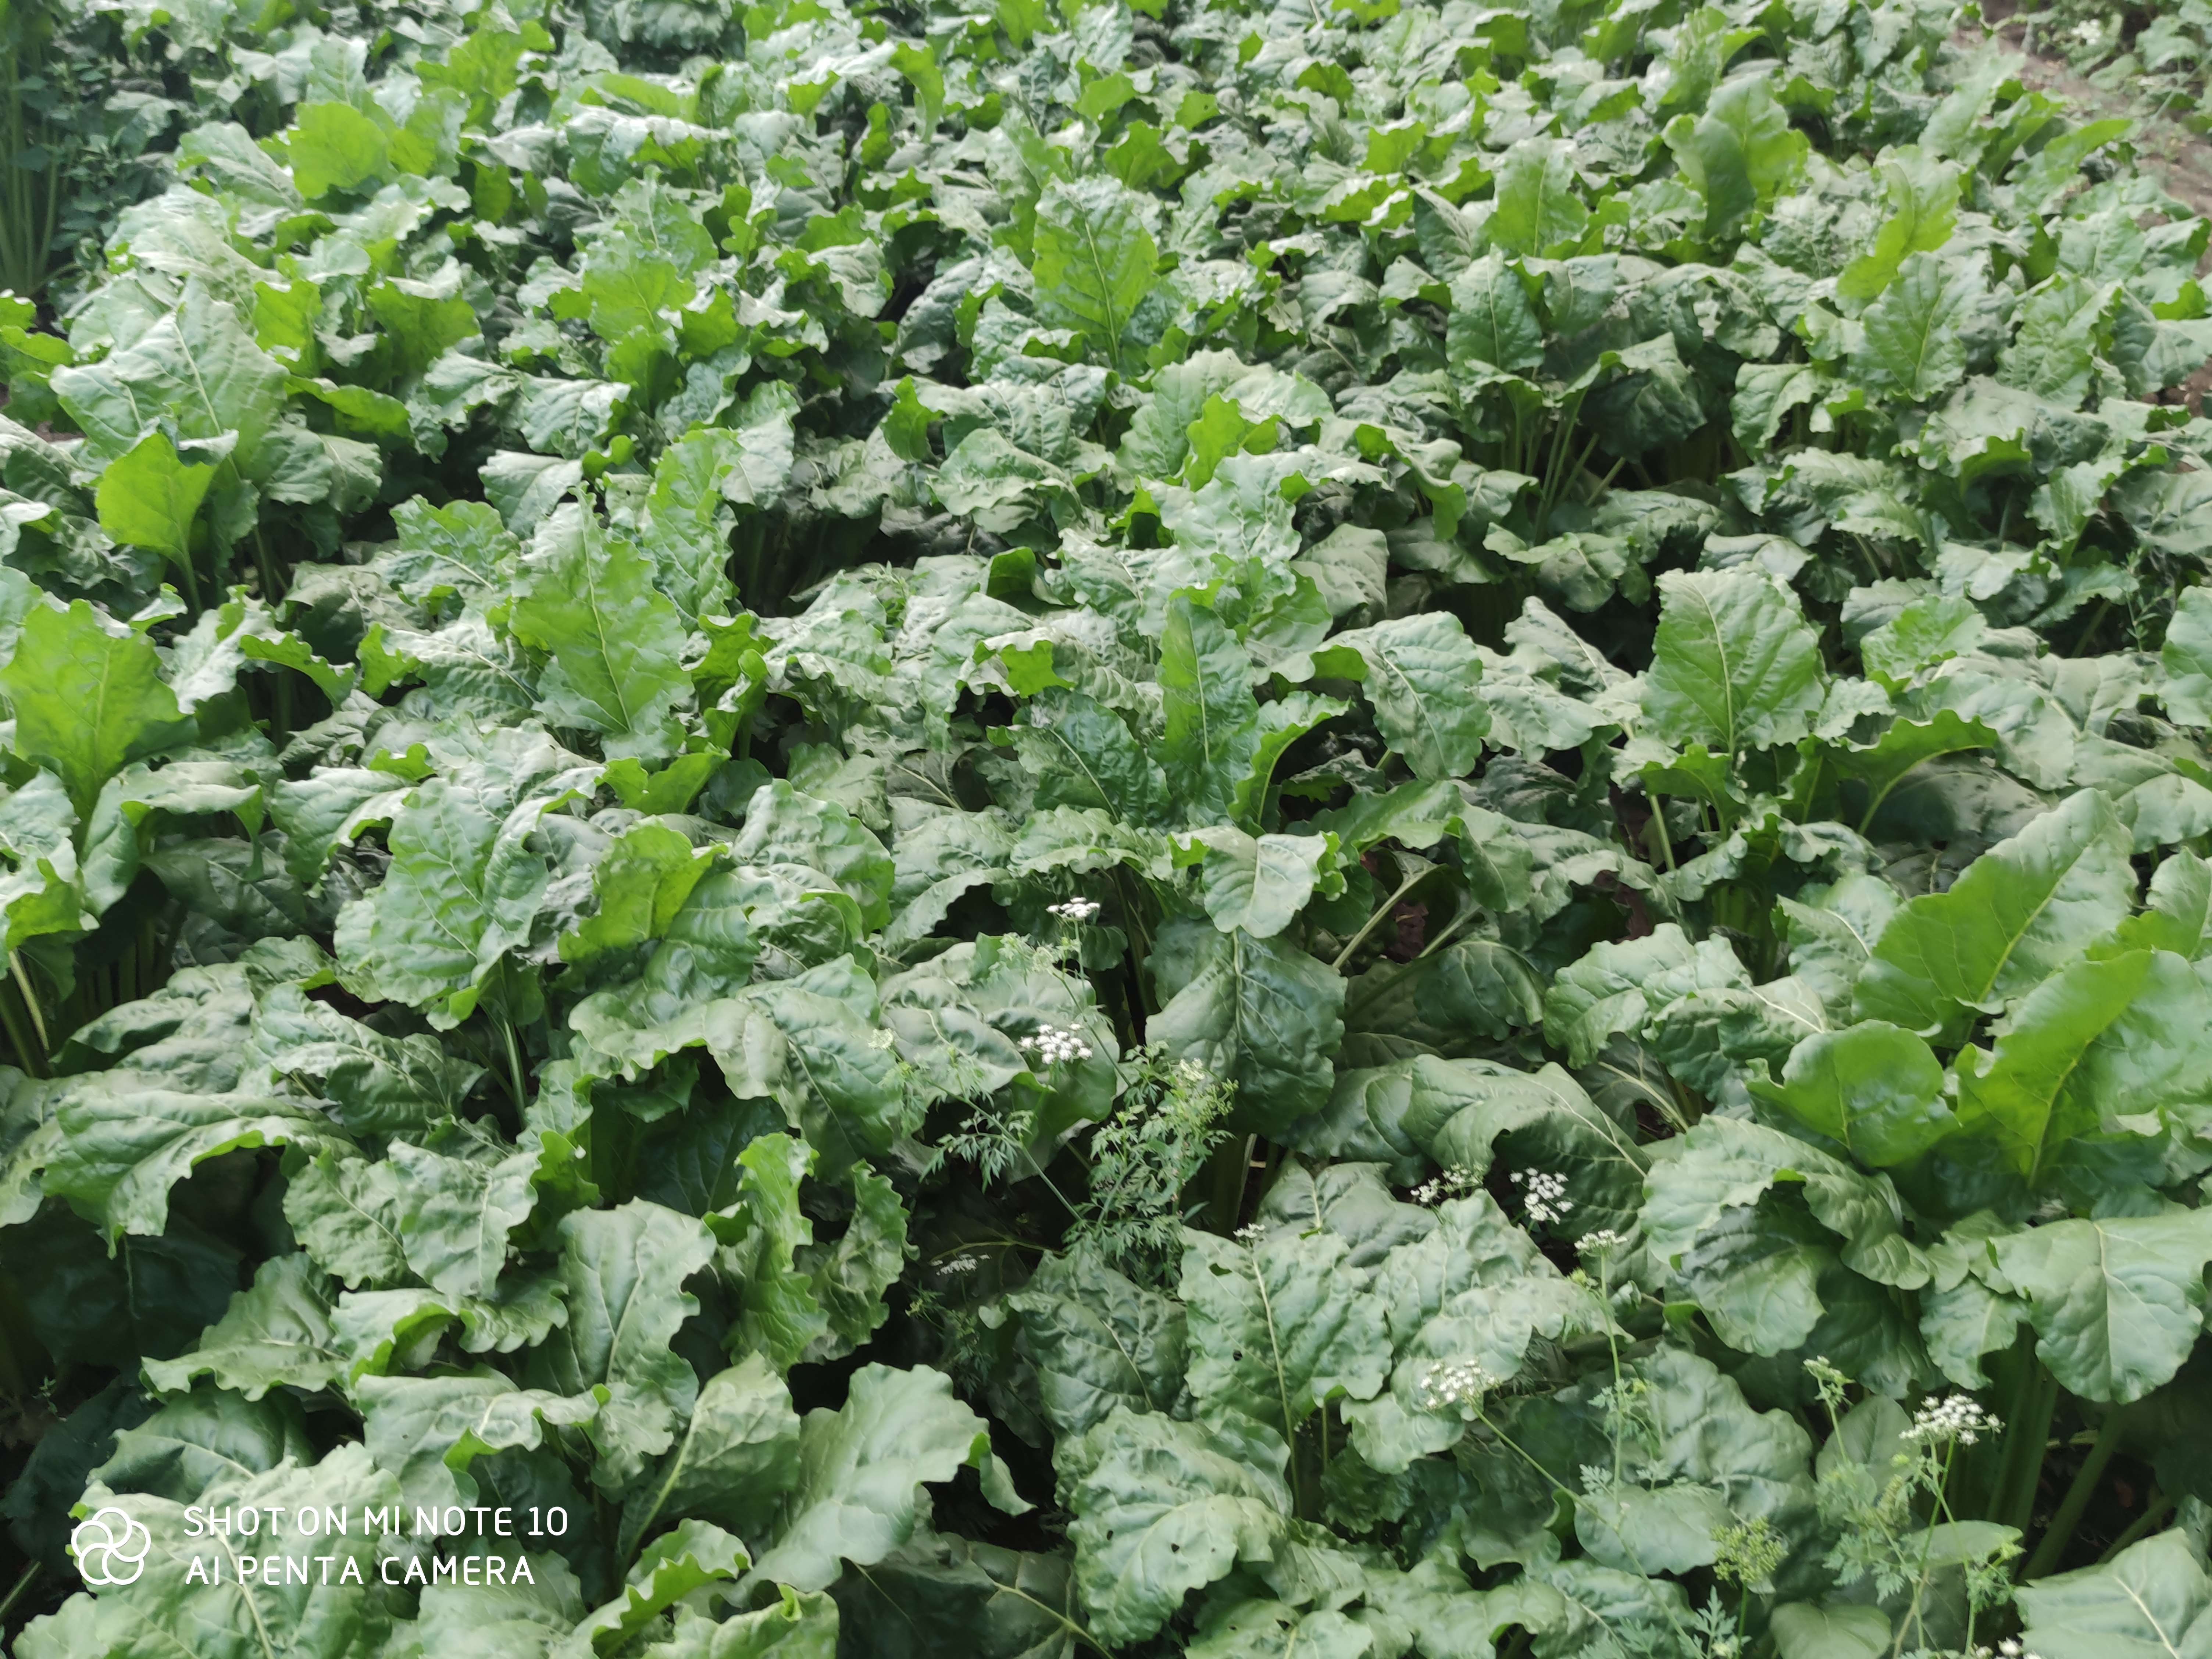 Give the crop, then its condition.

beet, unaffected
